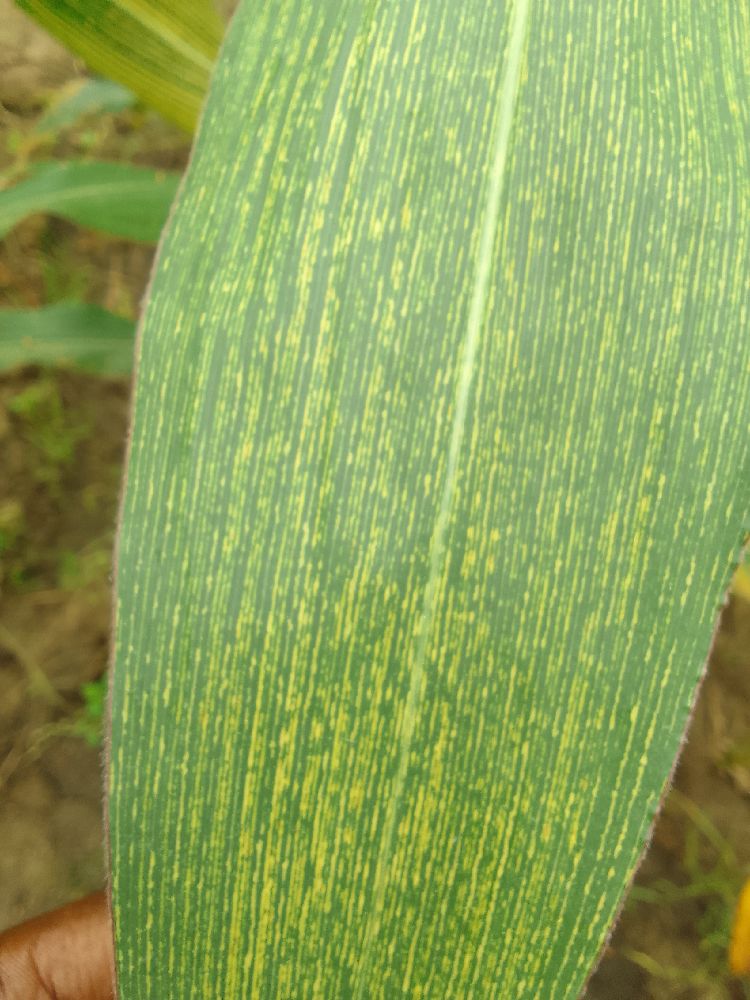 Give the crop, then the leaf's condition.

maize, maize streak virus
